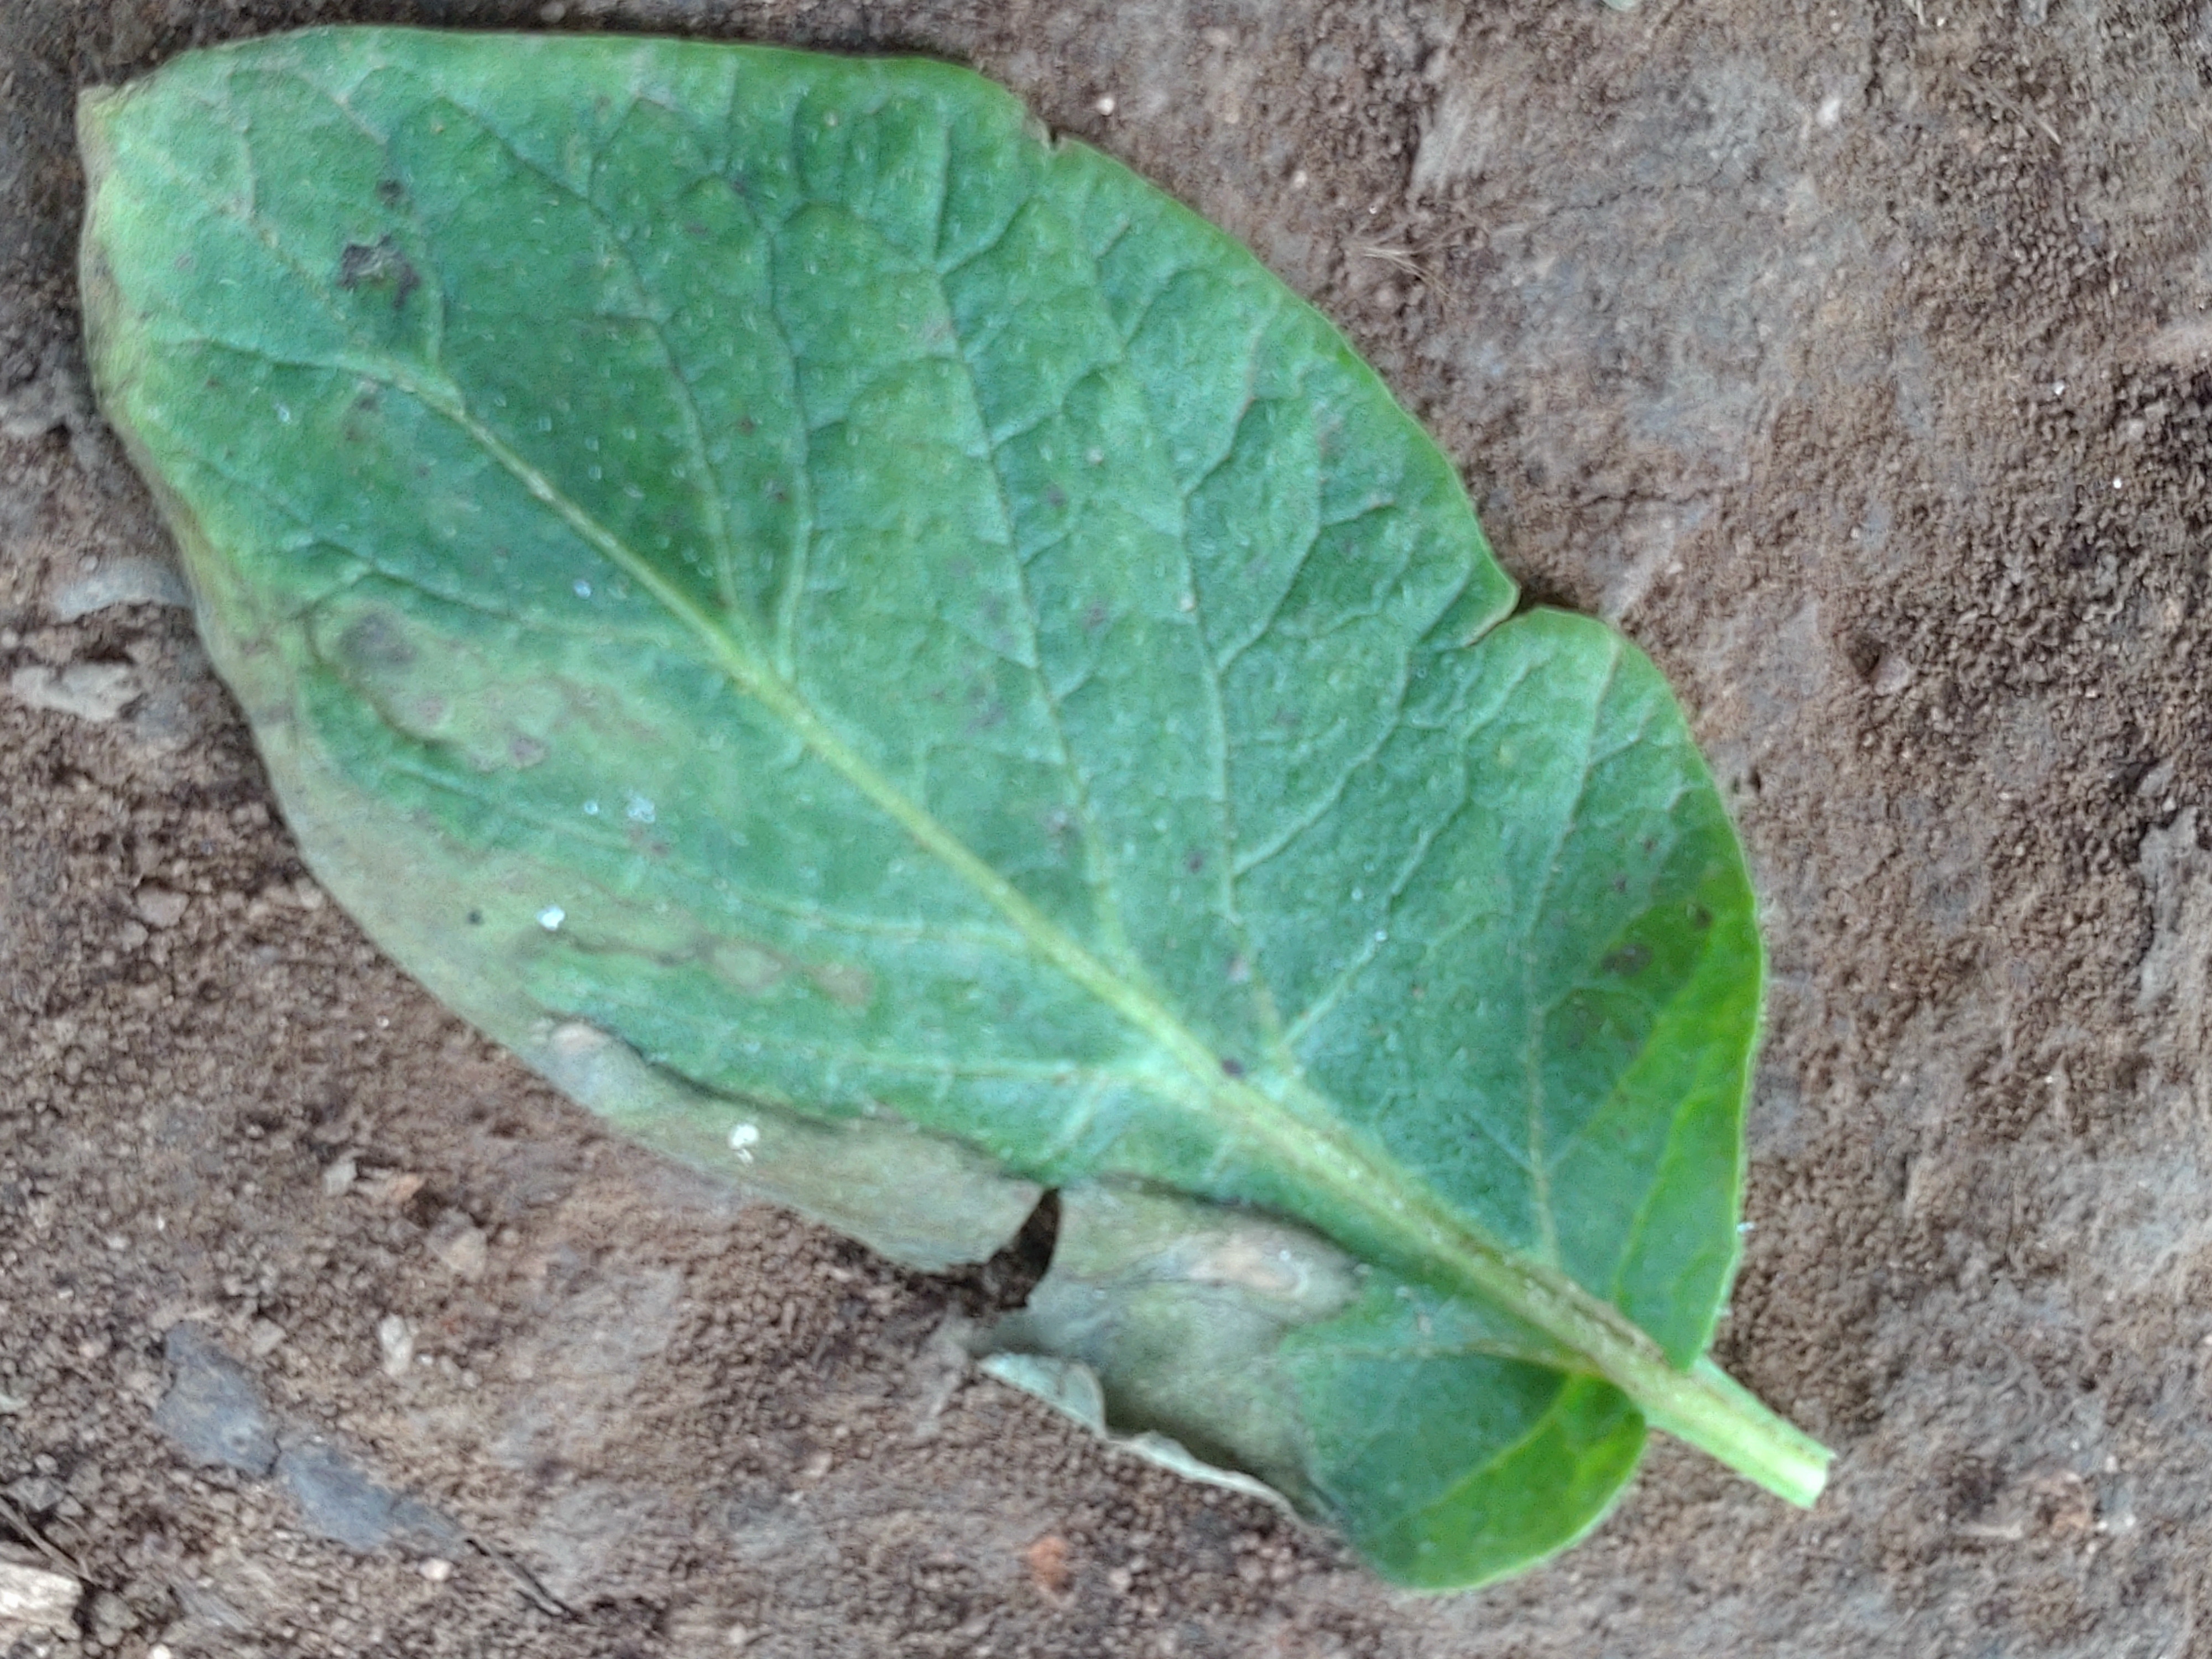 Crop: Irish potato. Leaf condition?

early blight
